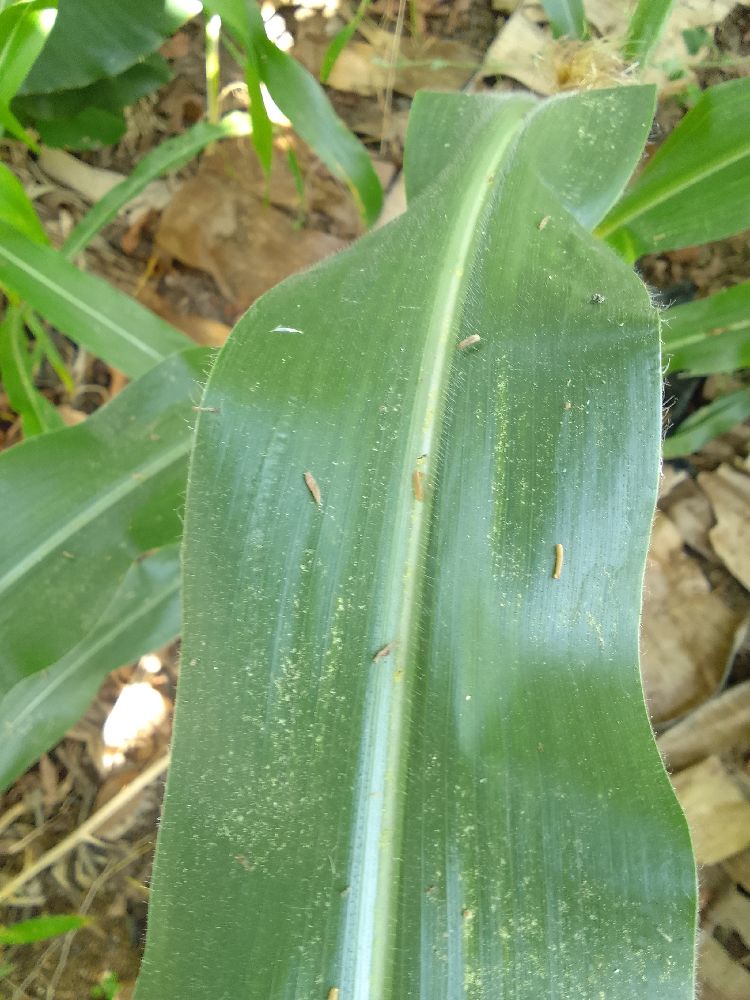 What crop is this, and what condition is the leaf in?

maize, healthy
